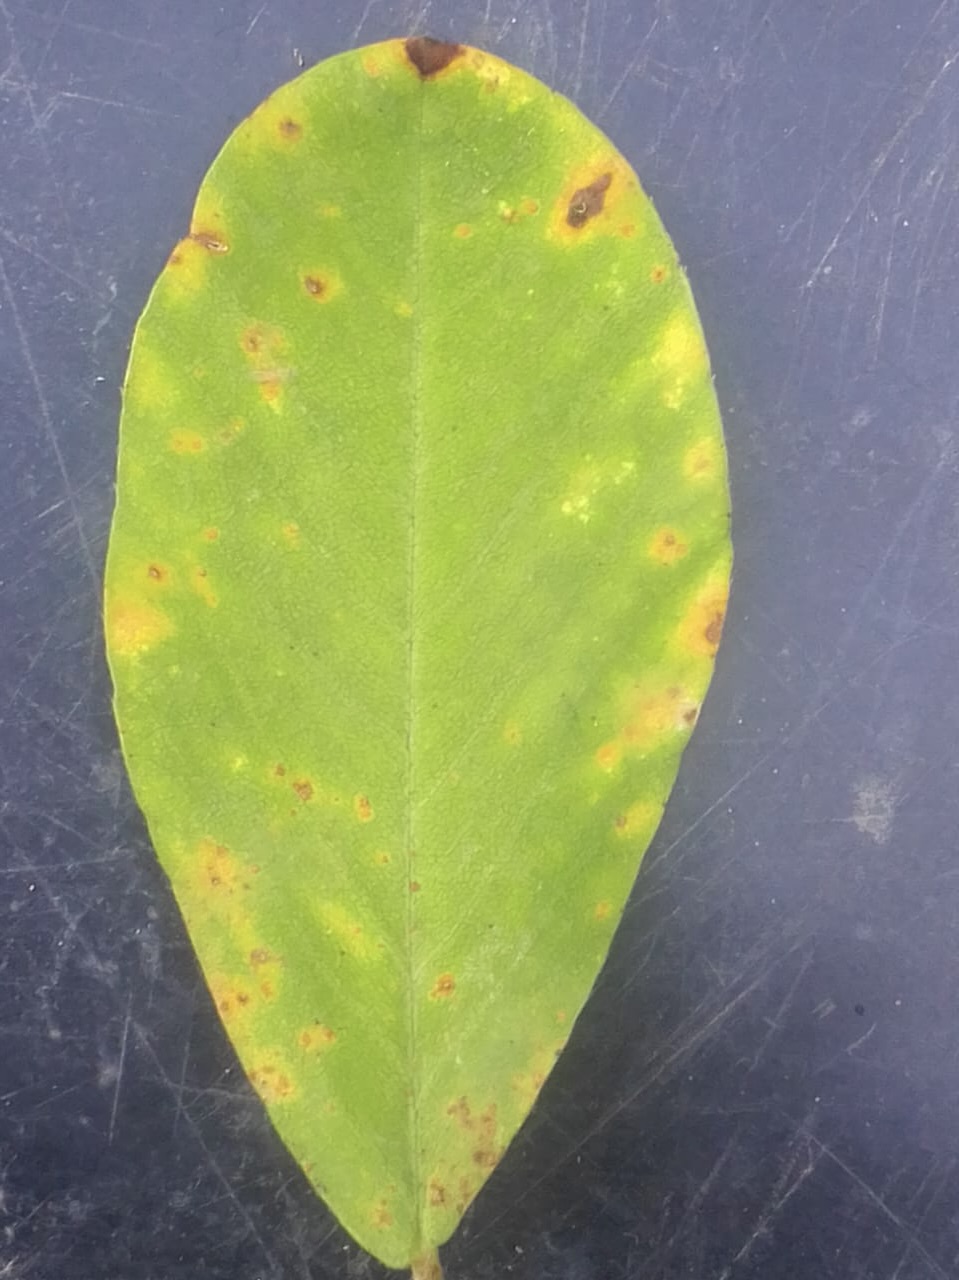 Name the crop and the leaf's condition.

peanut, passalora arachidicola
